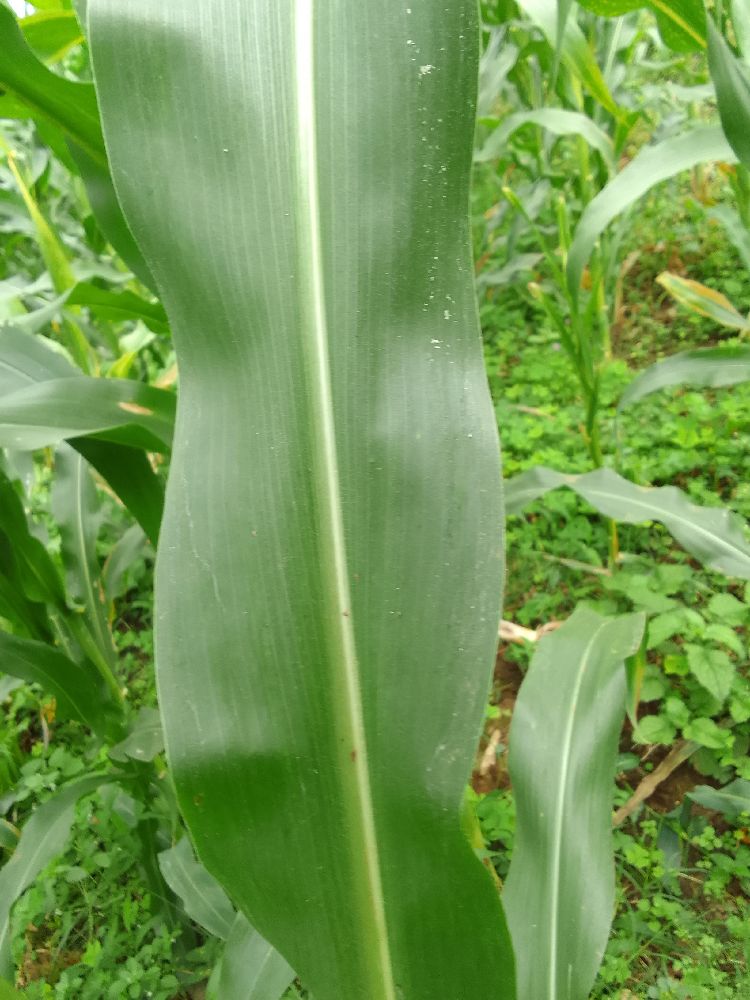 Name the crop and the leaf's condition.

maize, healthy
